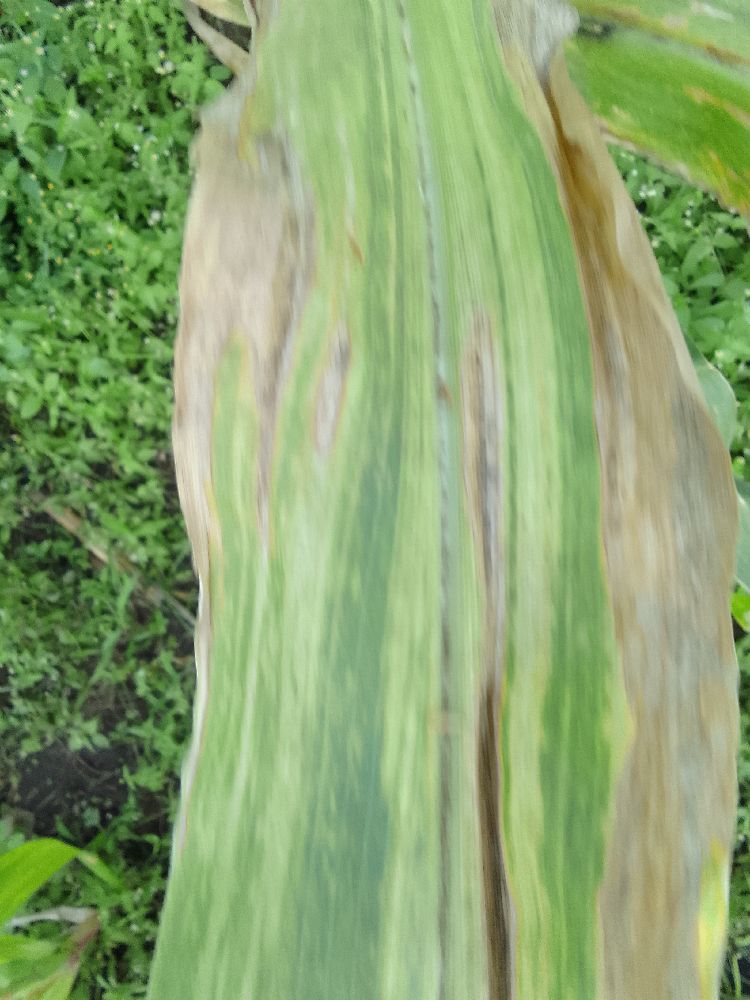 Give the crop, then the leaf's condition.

maize, maize lethal necrosis
